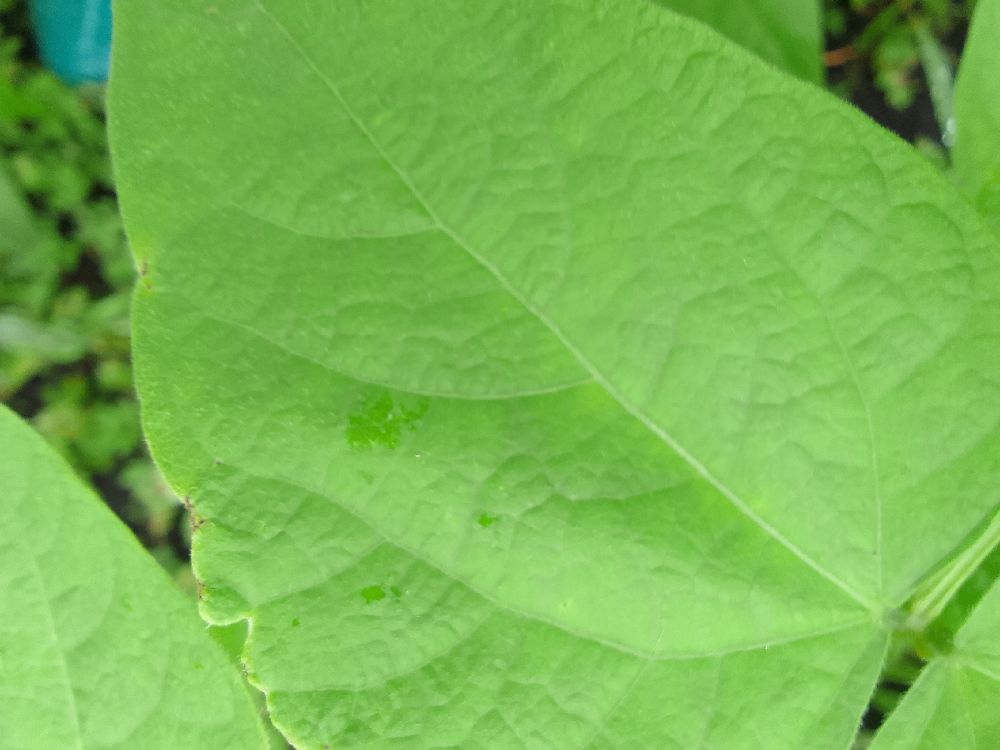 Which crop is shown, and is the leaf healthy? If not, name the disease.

common bean, healthy
